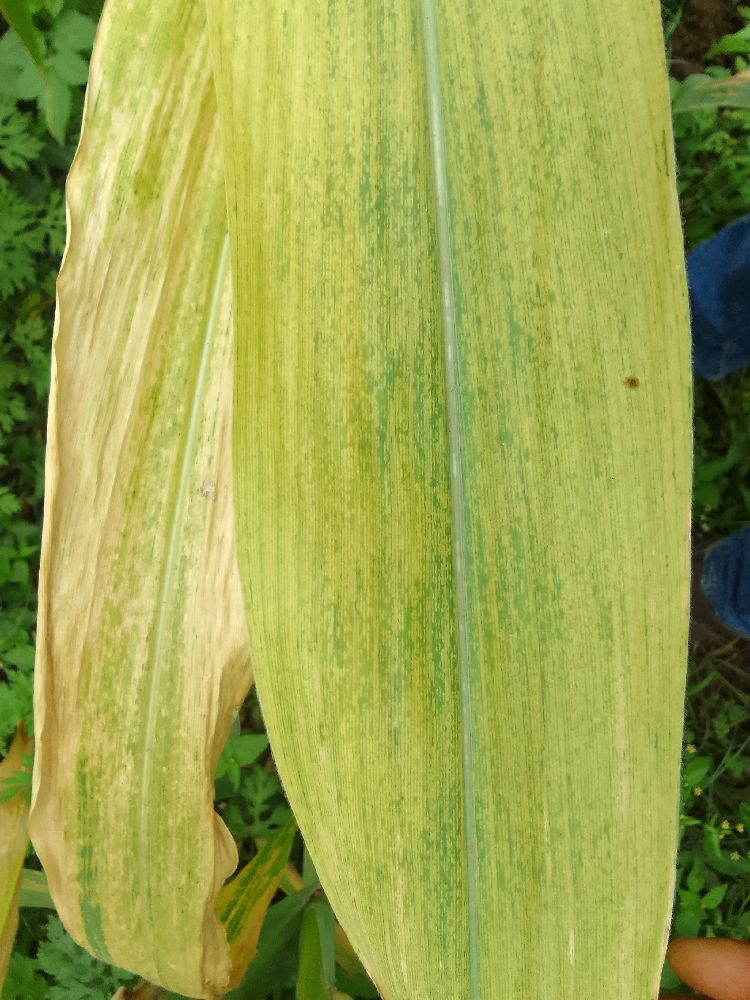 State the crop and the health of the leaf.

maize, maize lethal necrosis
